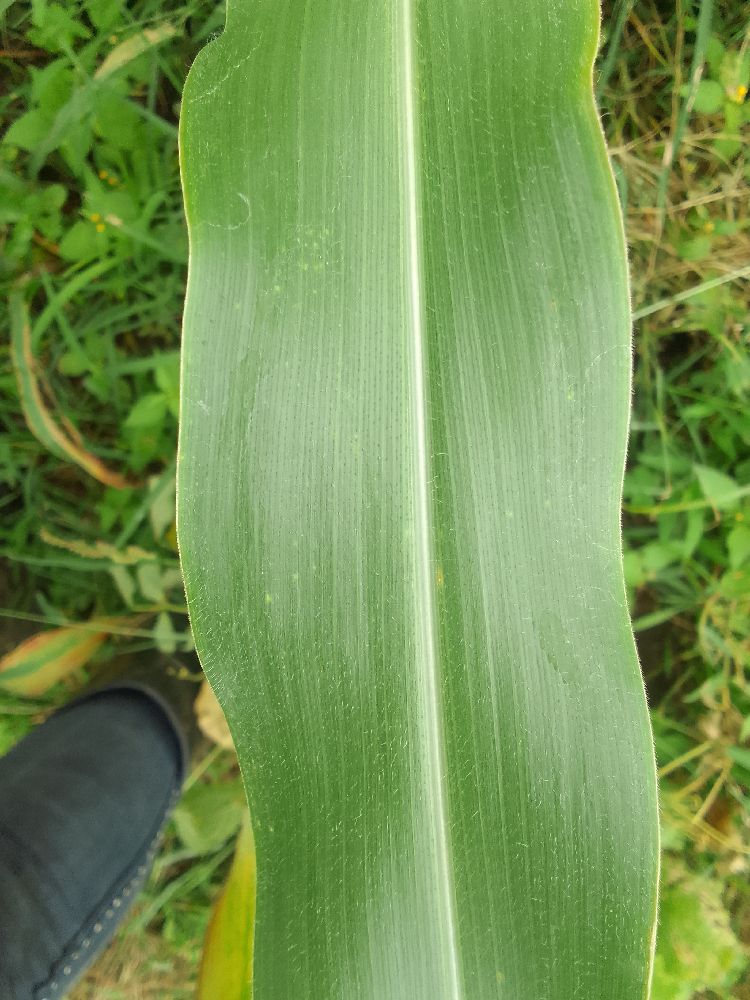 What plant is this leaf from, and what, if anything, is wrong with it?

maize, healthy
